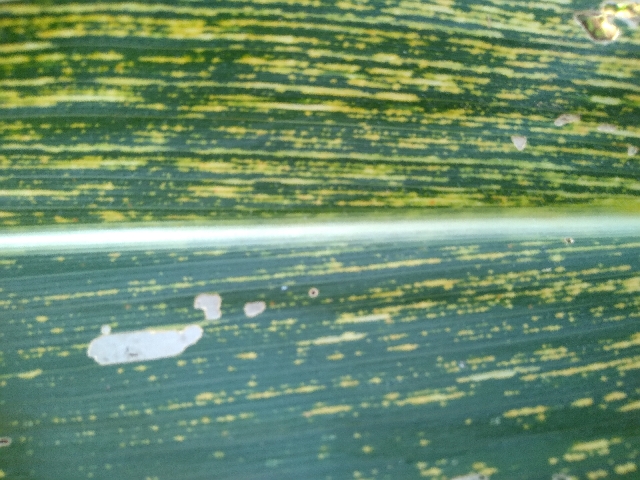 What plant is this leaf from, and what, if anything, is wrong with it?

maize, maize streak virus
